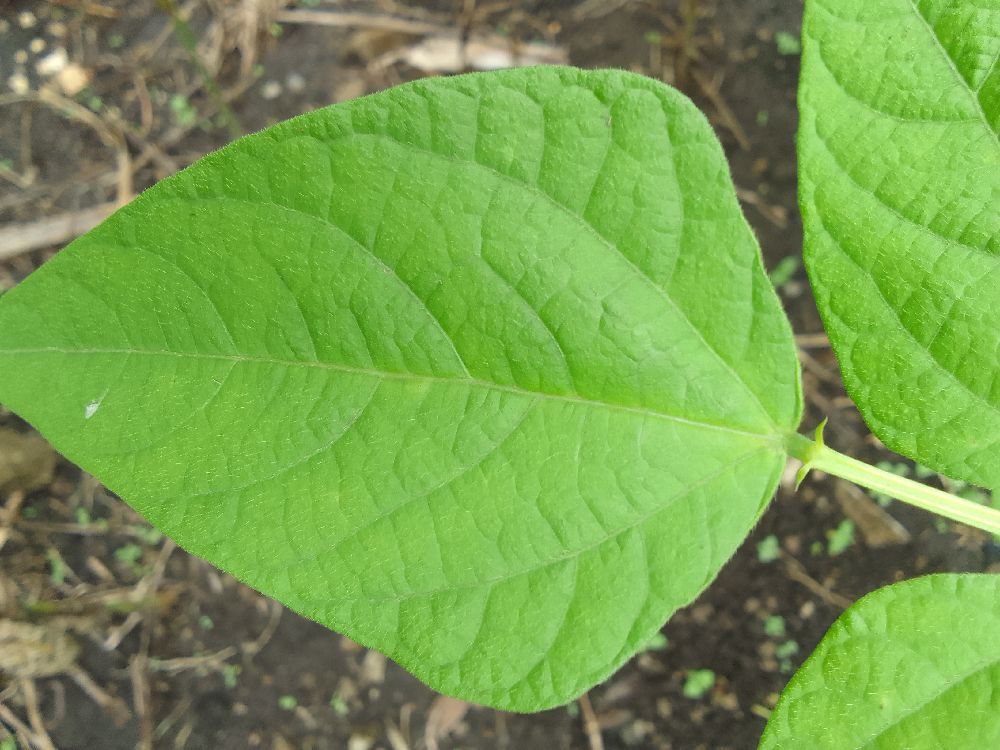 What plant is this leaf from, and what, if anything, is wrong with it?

common bean, healthy
